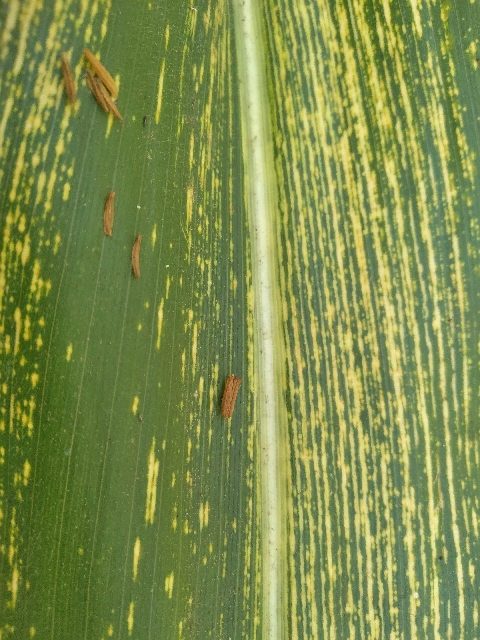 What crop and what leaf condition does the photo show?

maize, maize streak virus
